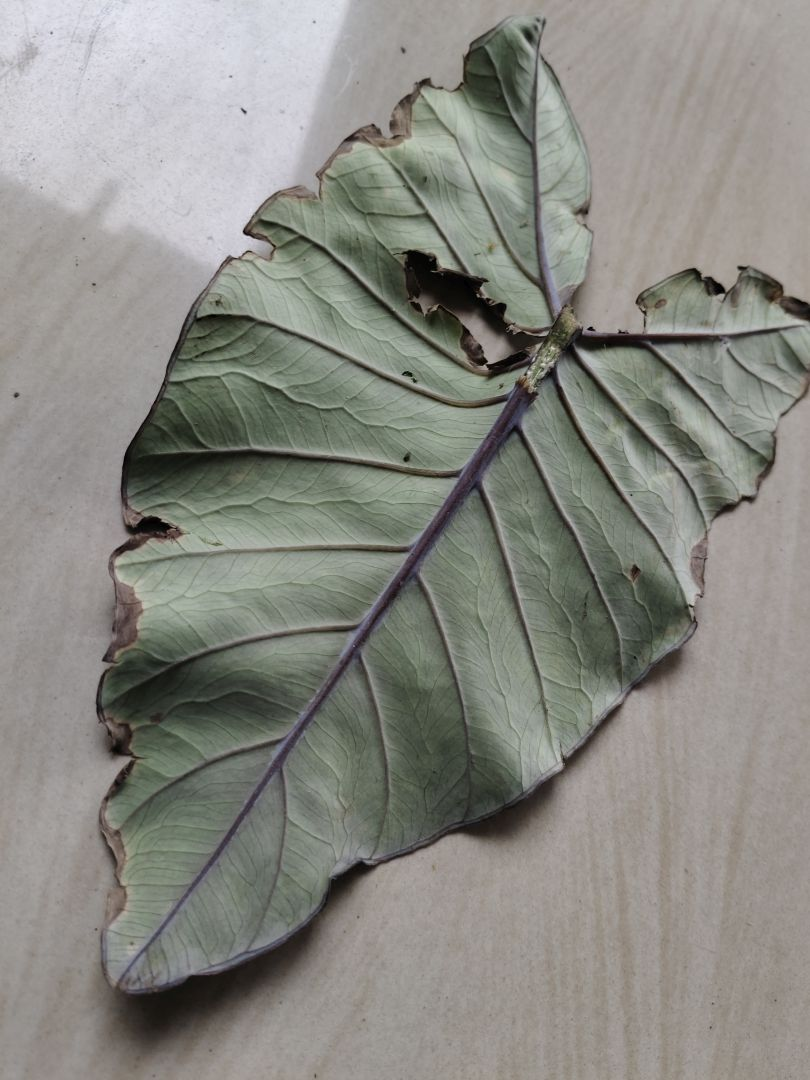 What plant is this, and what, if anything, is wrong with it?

taro, leaf blight
